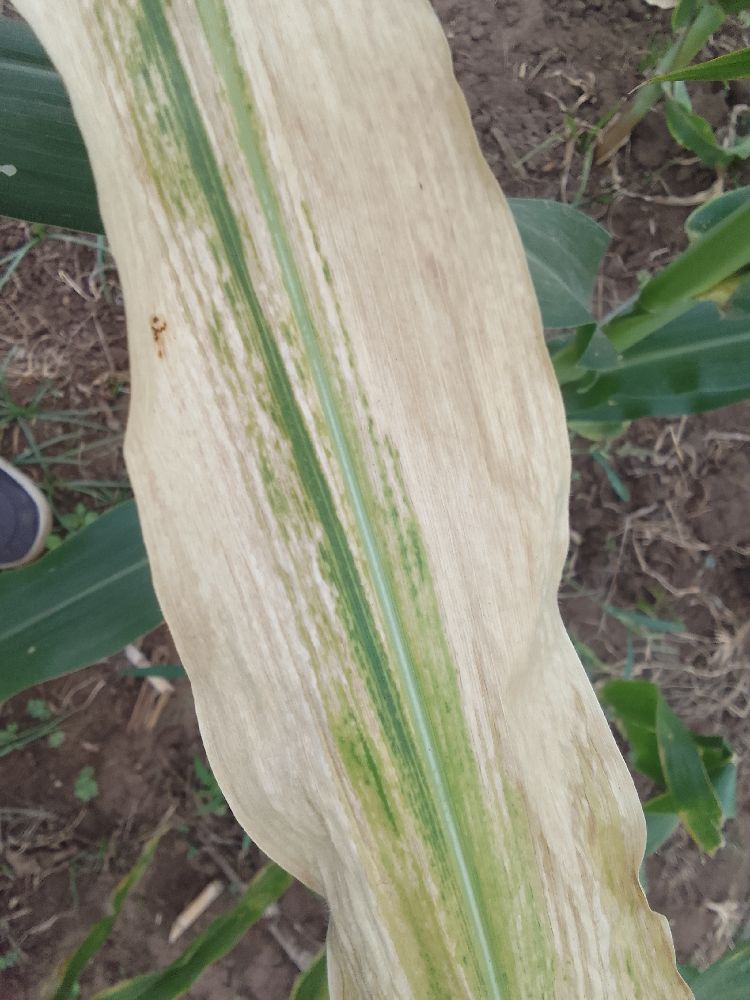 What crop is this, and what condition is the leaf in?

maize, maize lethal necrosis
